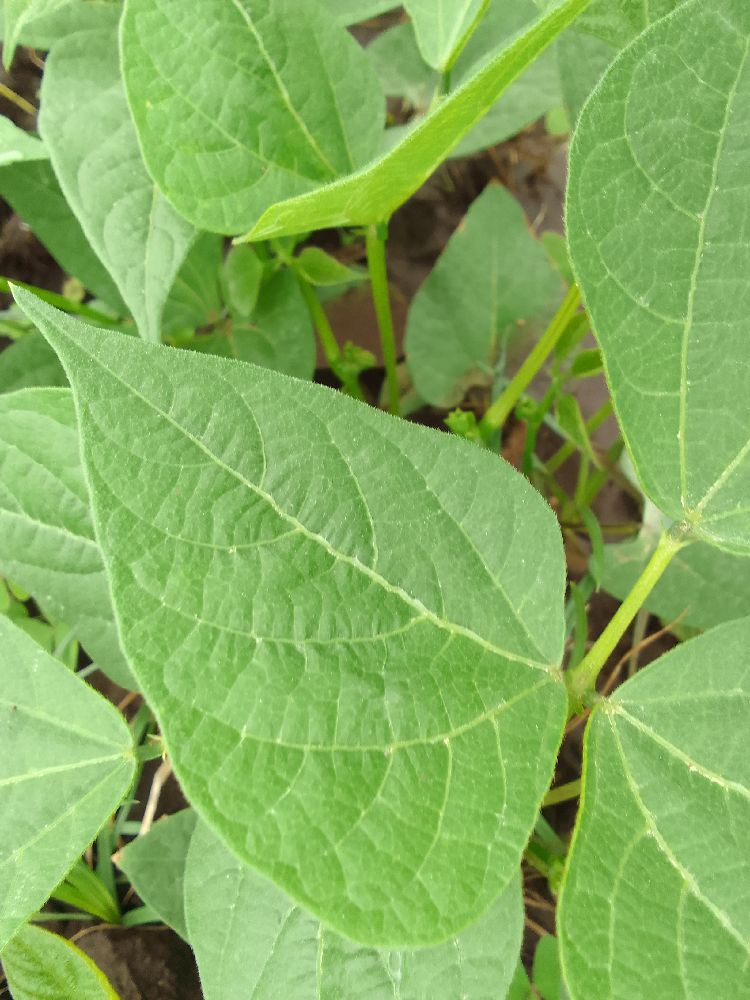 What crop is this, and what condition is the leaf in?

common bean, healthy
